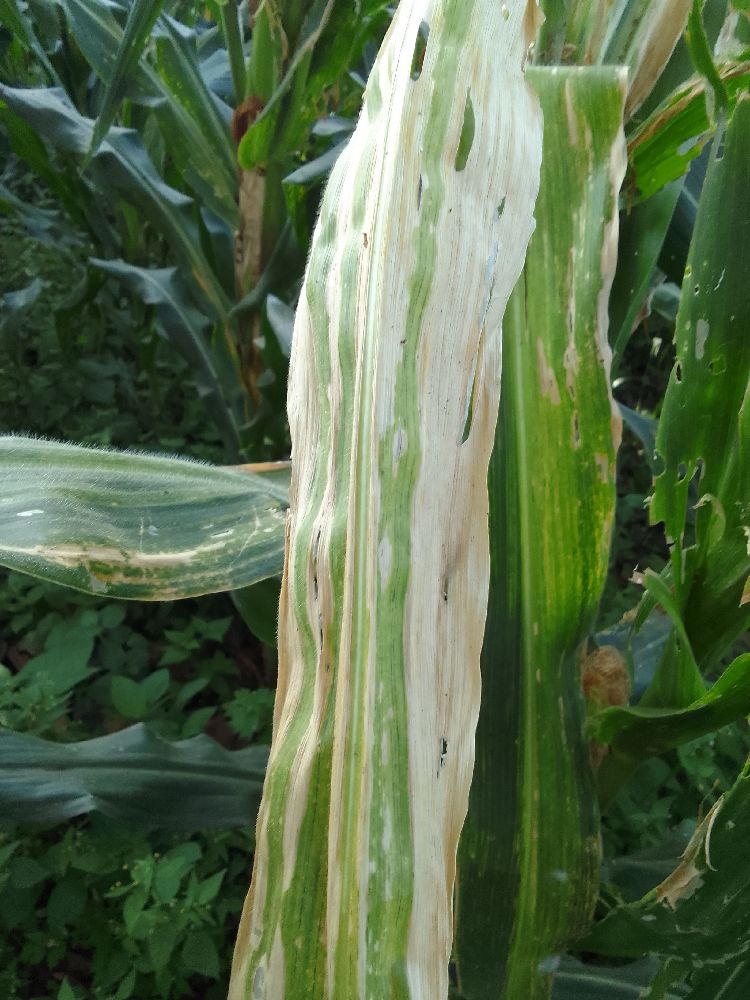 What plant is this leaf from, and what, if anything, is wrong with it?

maize, maize lethal necrosis
